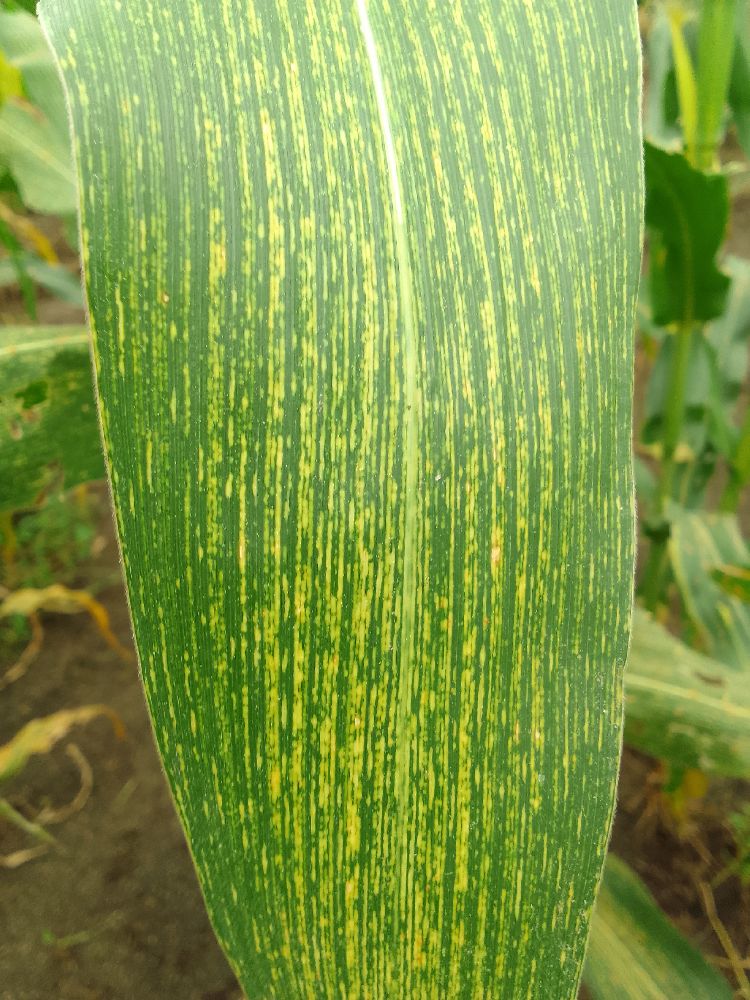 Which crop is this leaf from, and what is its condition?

maize, maize streak virus
